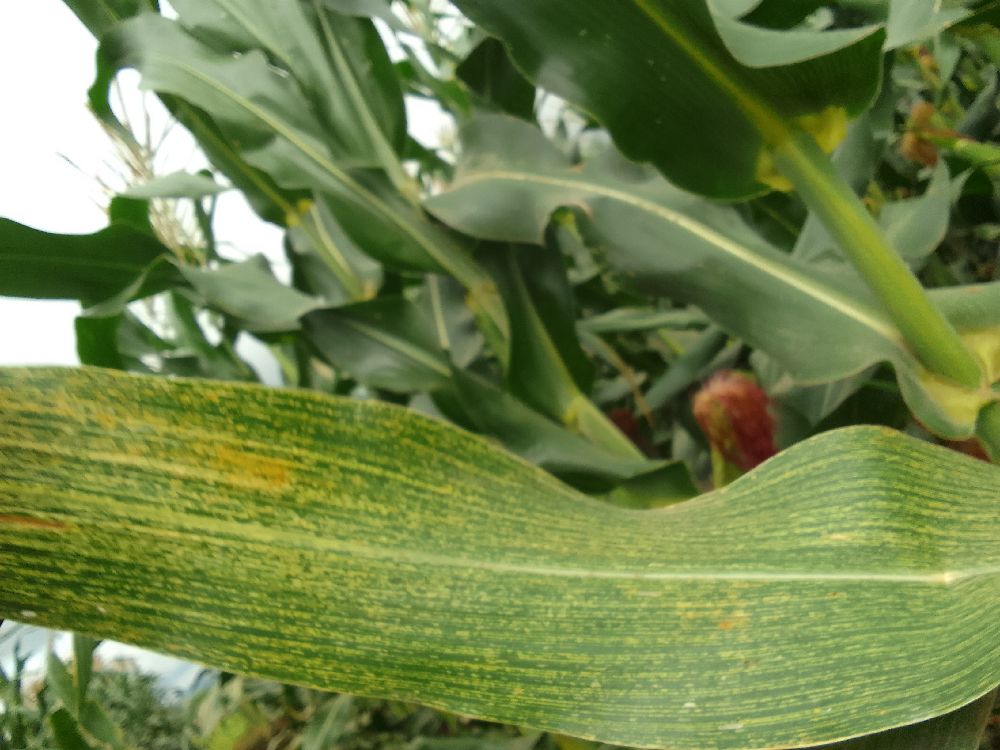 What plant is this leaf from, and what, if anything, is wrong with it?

maize, maize streak virus
